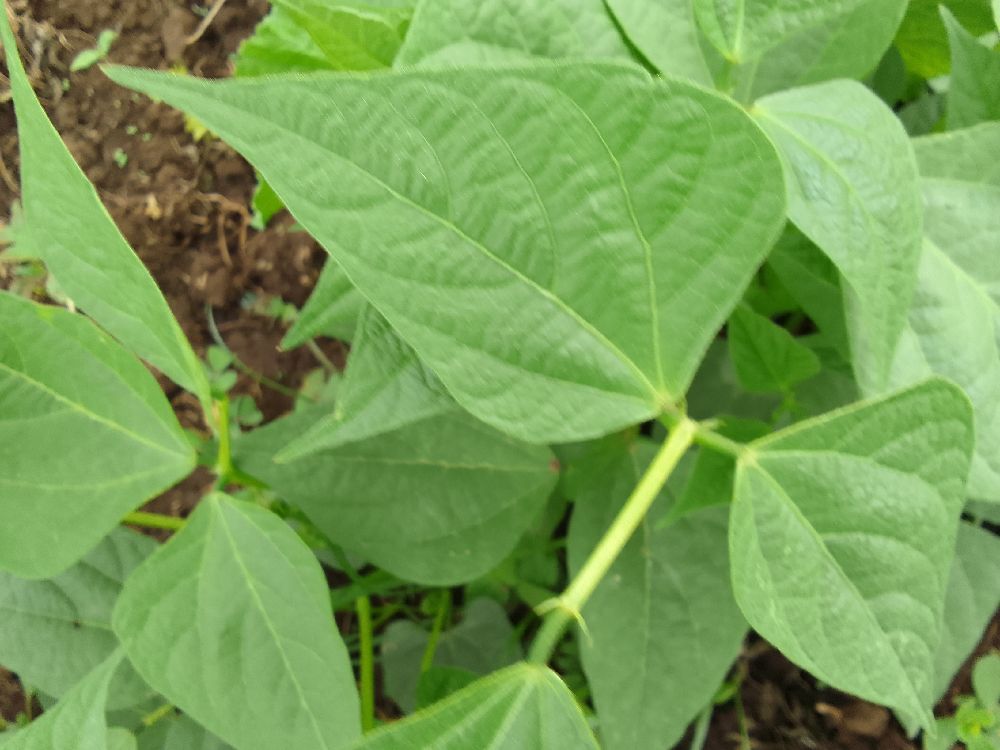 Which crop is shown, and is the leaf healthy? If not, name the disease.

common bean, healthy
